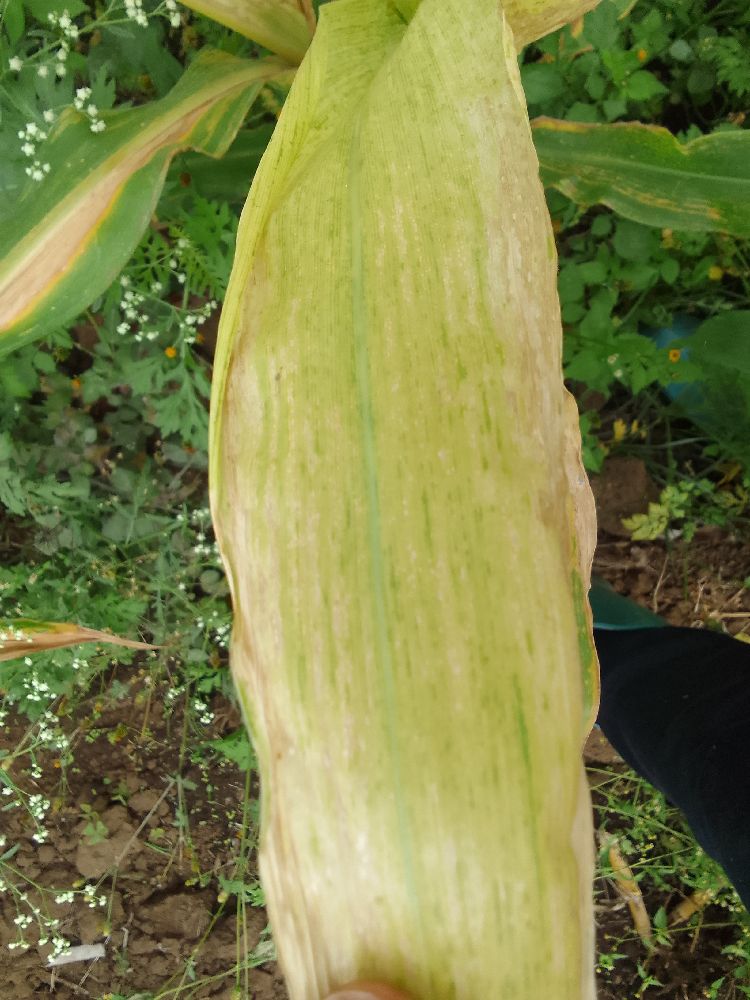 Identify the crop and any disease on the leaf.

maize, maize lethal necrosis
